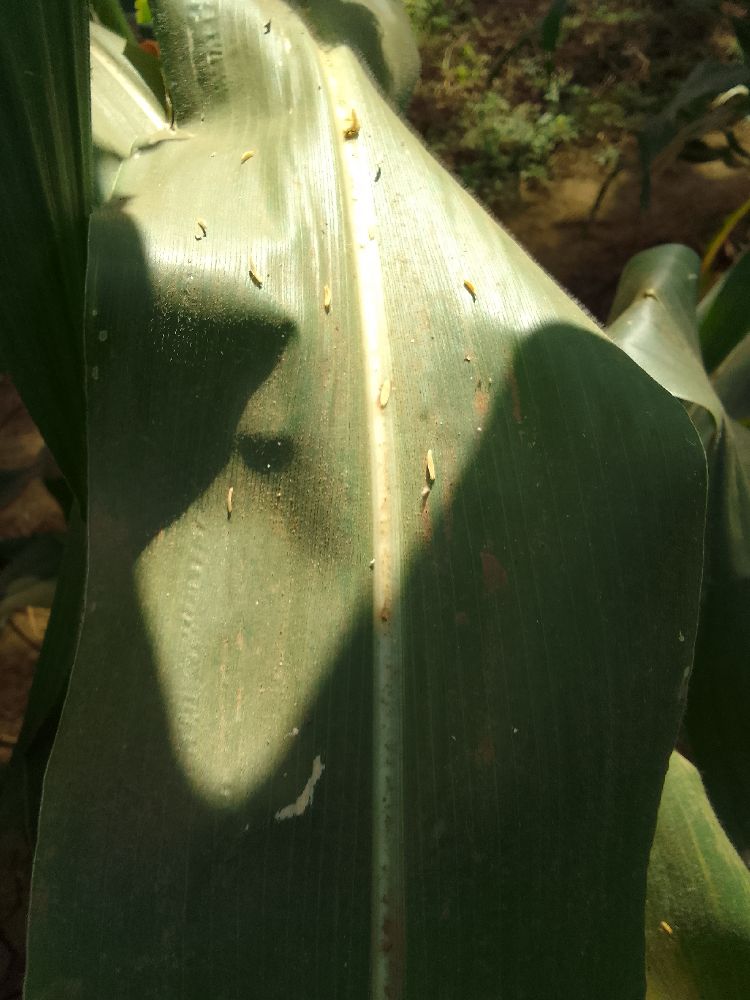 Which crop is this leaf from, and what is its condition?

maize, healthy
